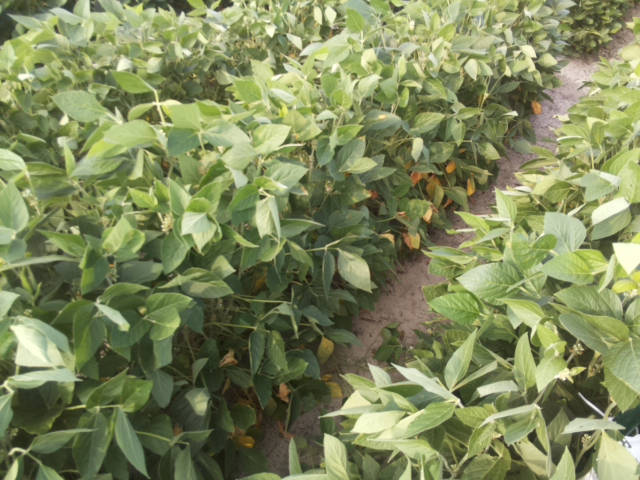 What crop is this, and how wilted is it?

soybean, leaflets folding inward at secondary pulvinus with no turgor loss in leaflets or petioles
